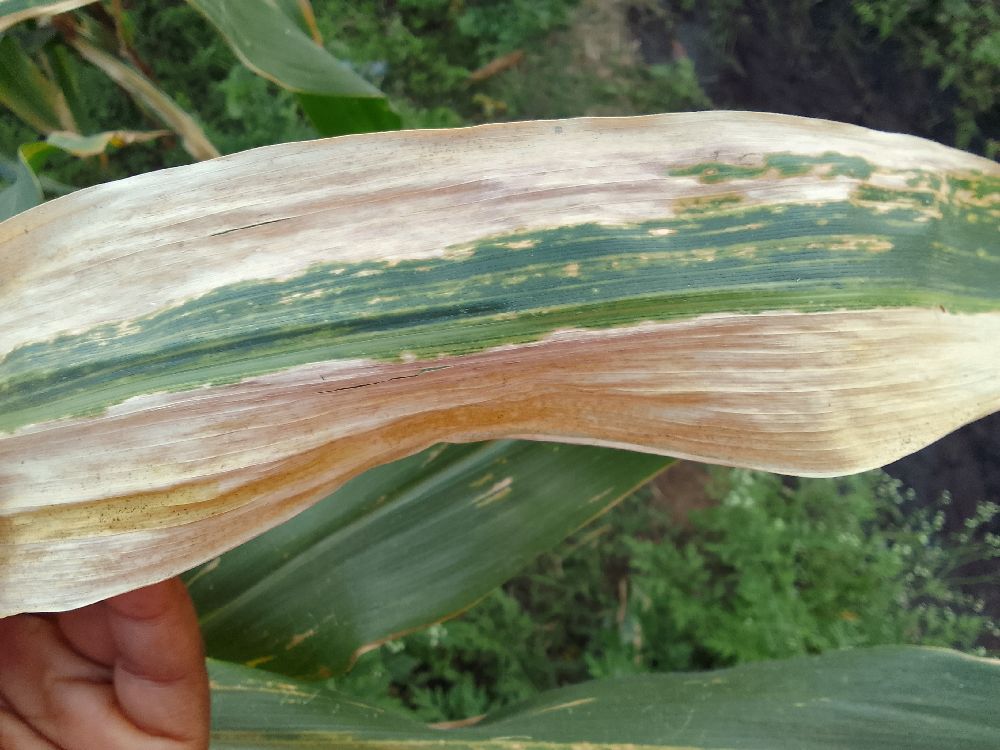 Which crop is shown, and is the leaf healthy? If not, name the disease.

maize, maize lethal necrosis
